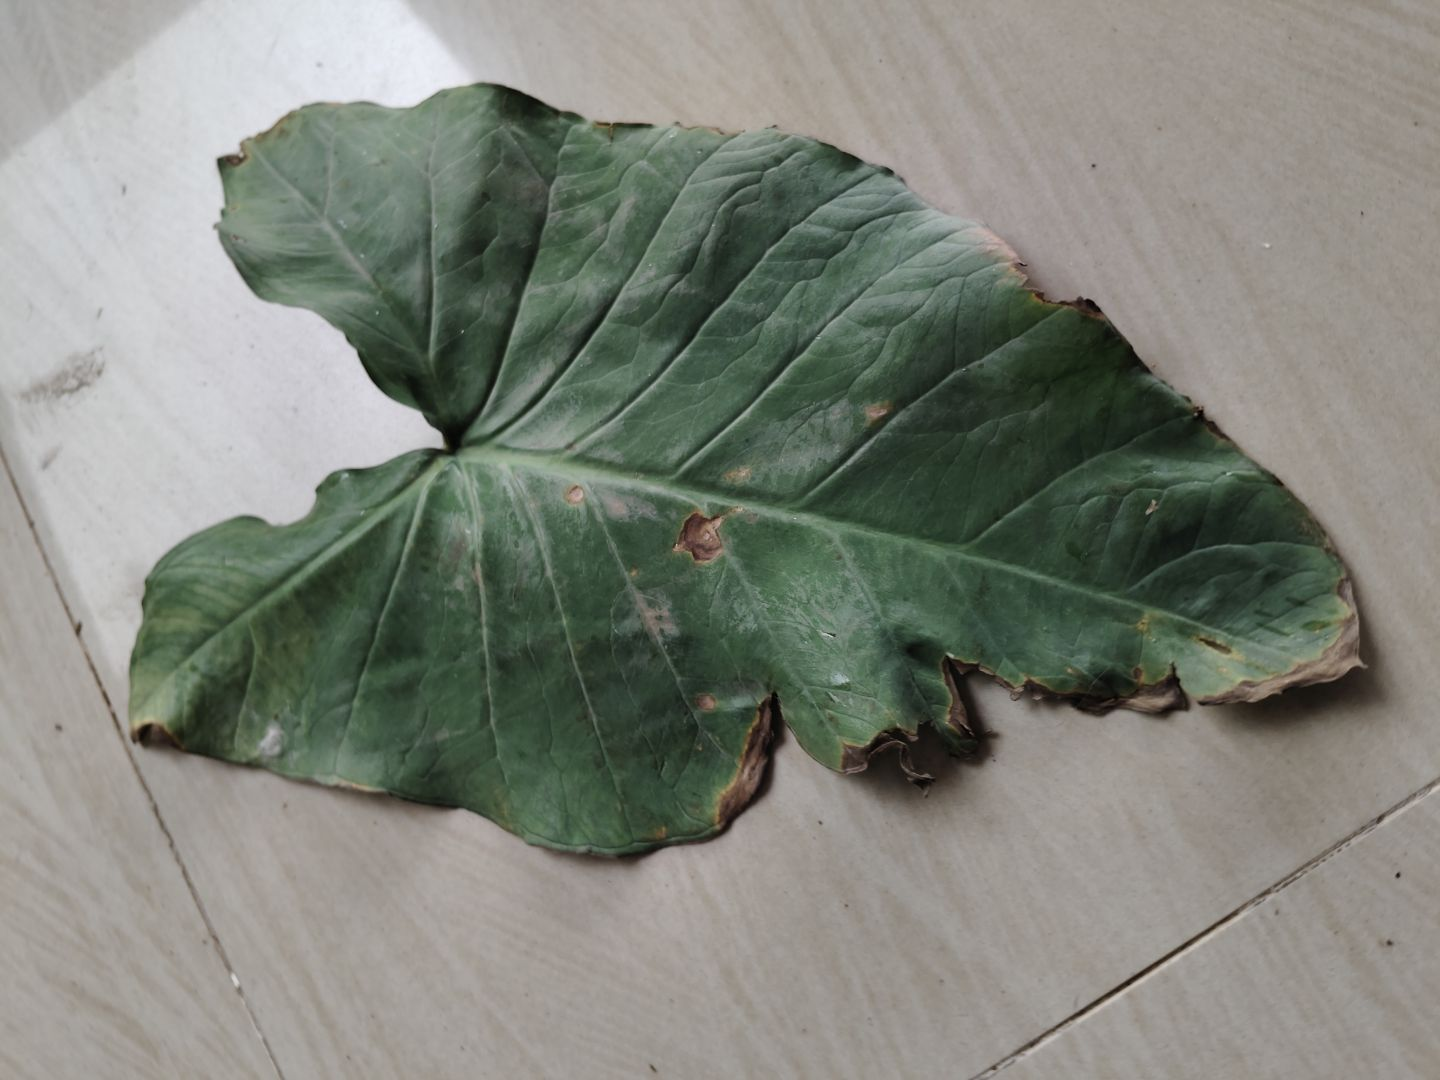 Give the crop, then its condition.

taro, leaf blight
